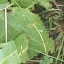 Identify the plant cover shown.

structured weed
